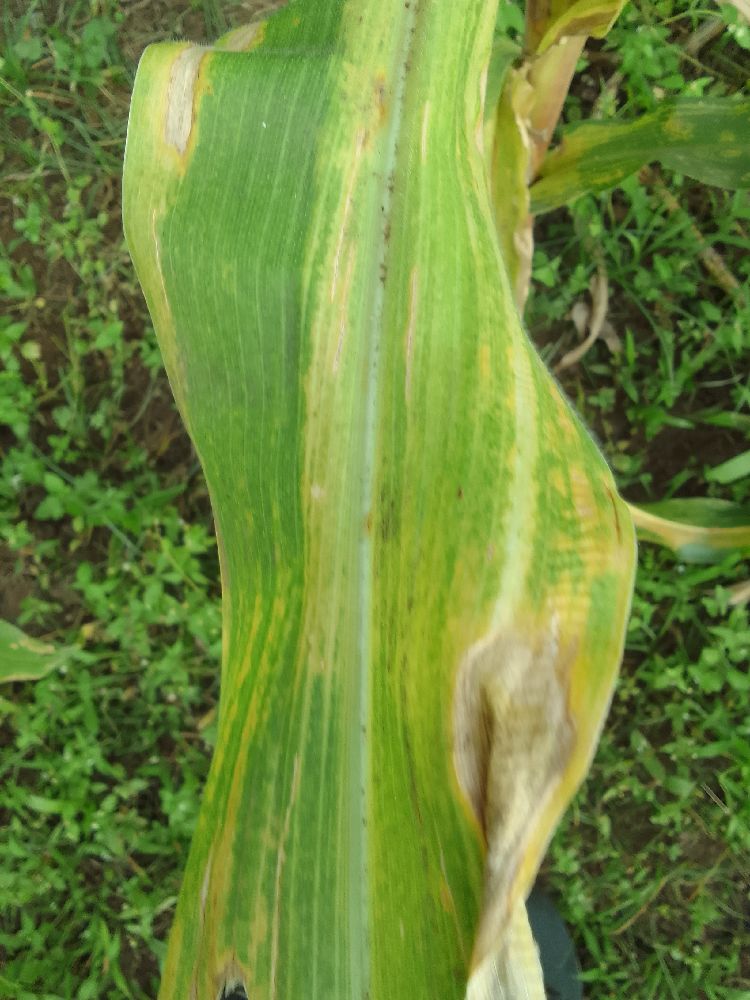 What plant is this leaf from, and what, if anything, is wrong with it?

maize, maize lethal necrosis
